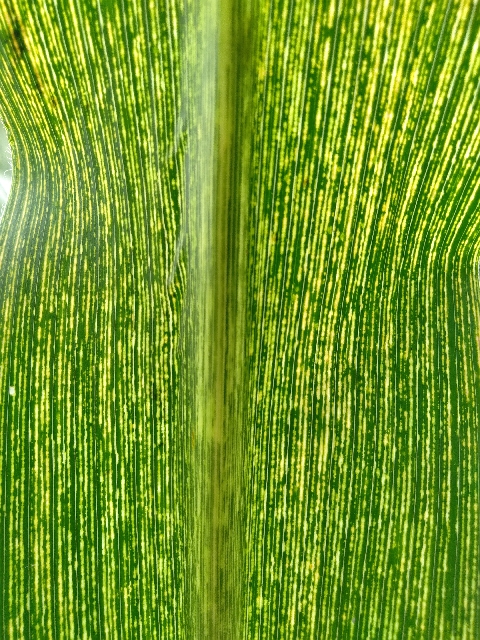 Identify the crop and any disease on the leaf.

maize, maize streak virus
